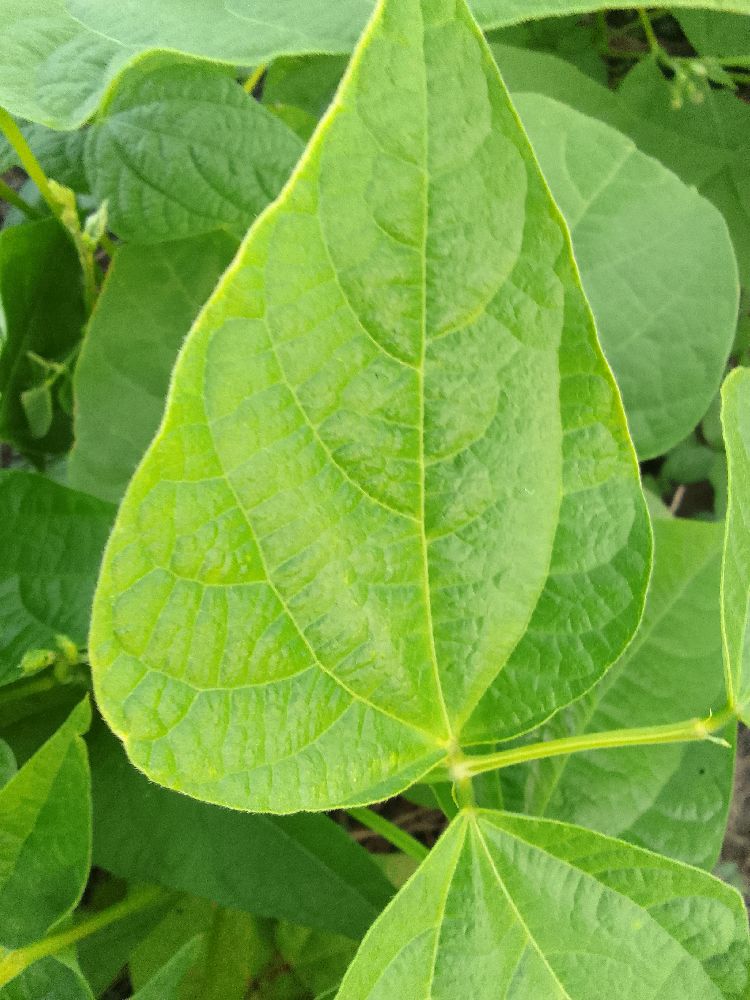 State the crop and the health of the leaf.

common bean, healthy
